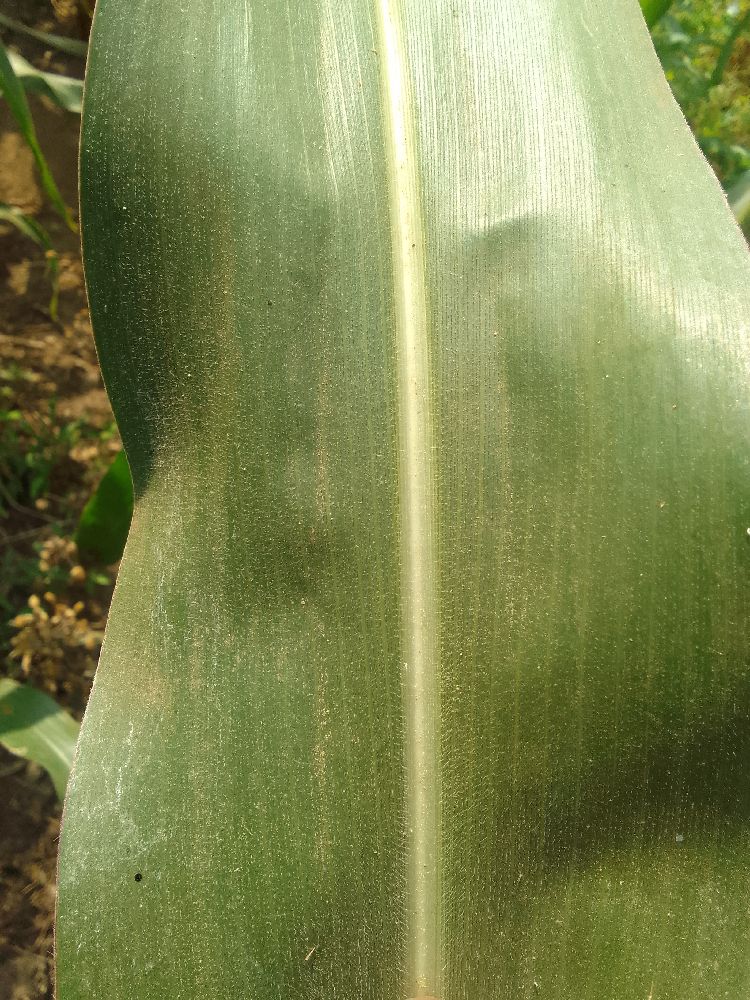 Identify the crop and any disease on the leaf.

maize, healthy
